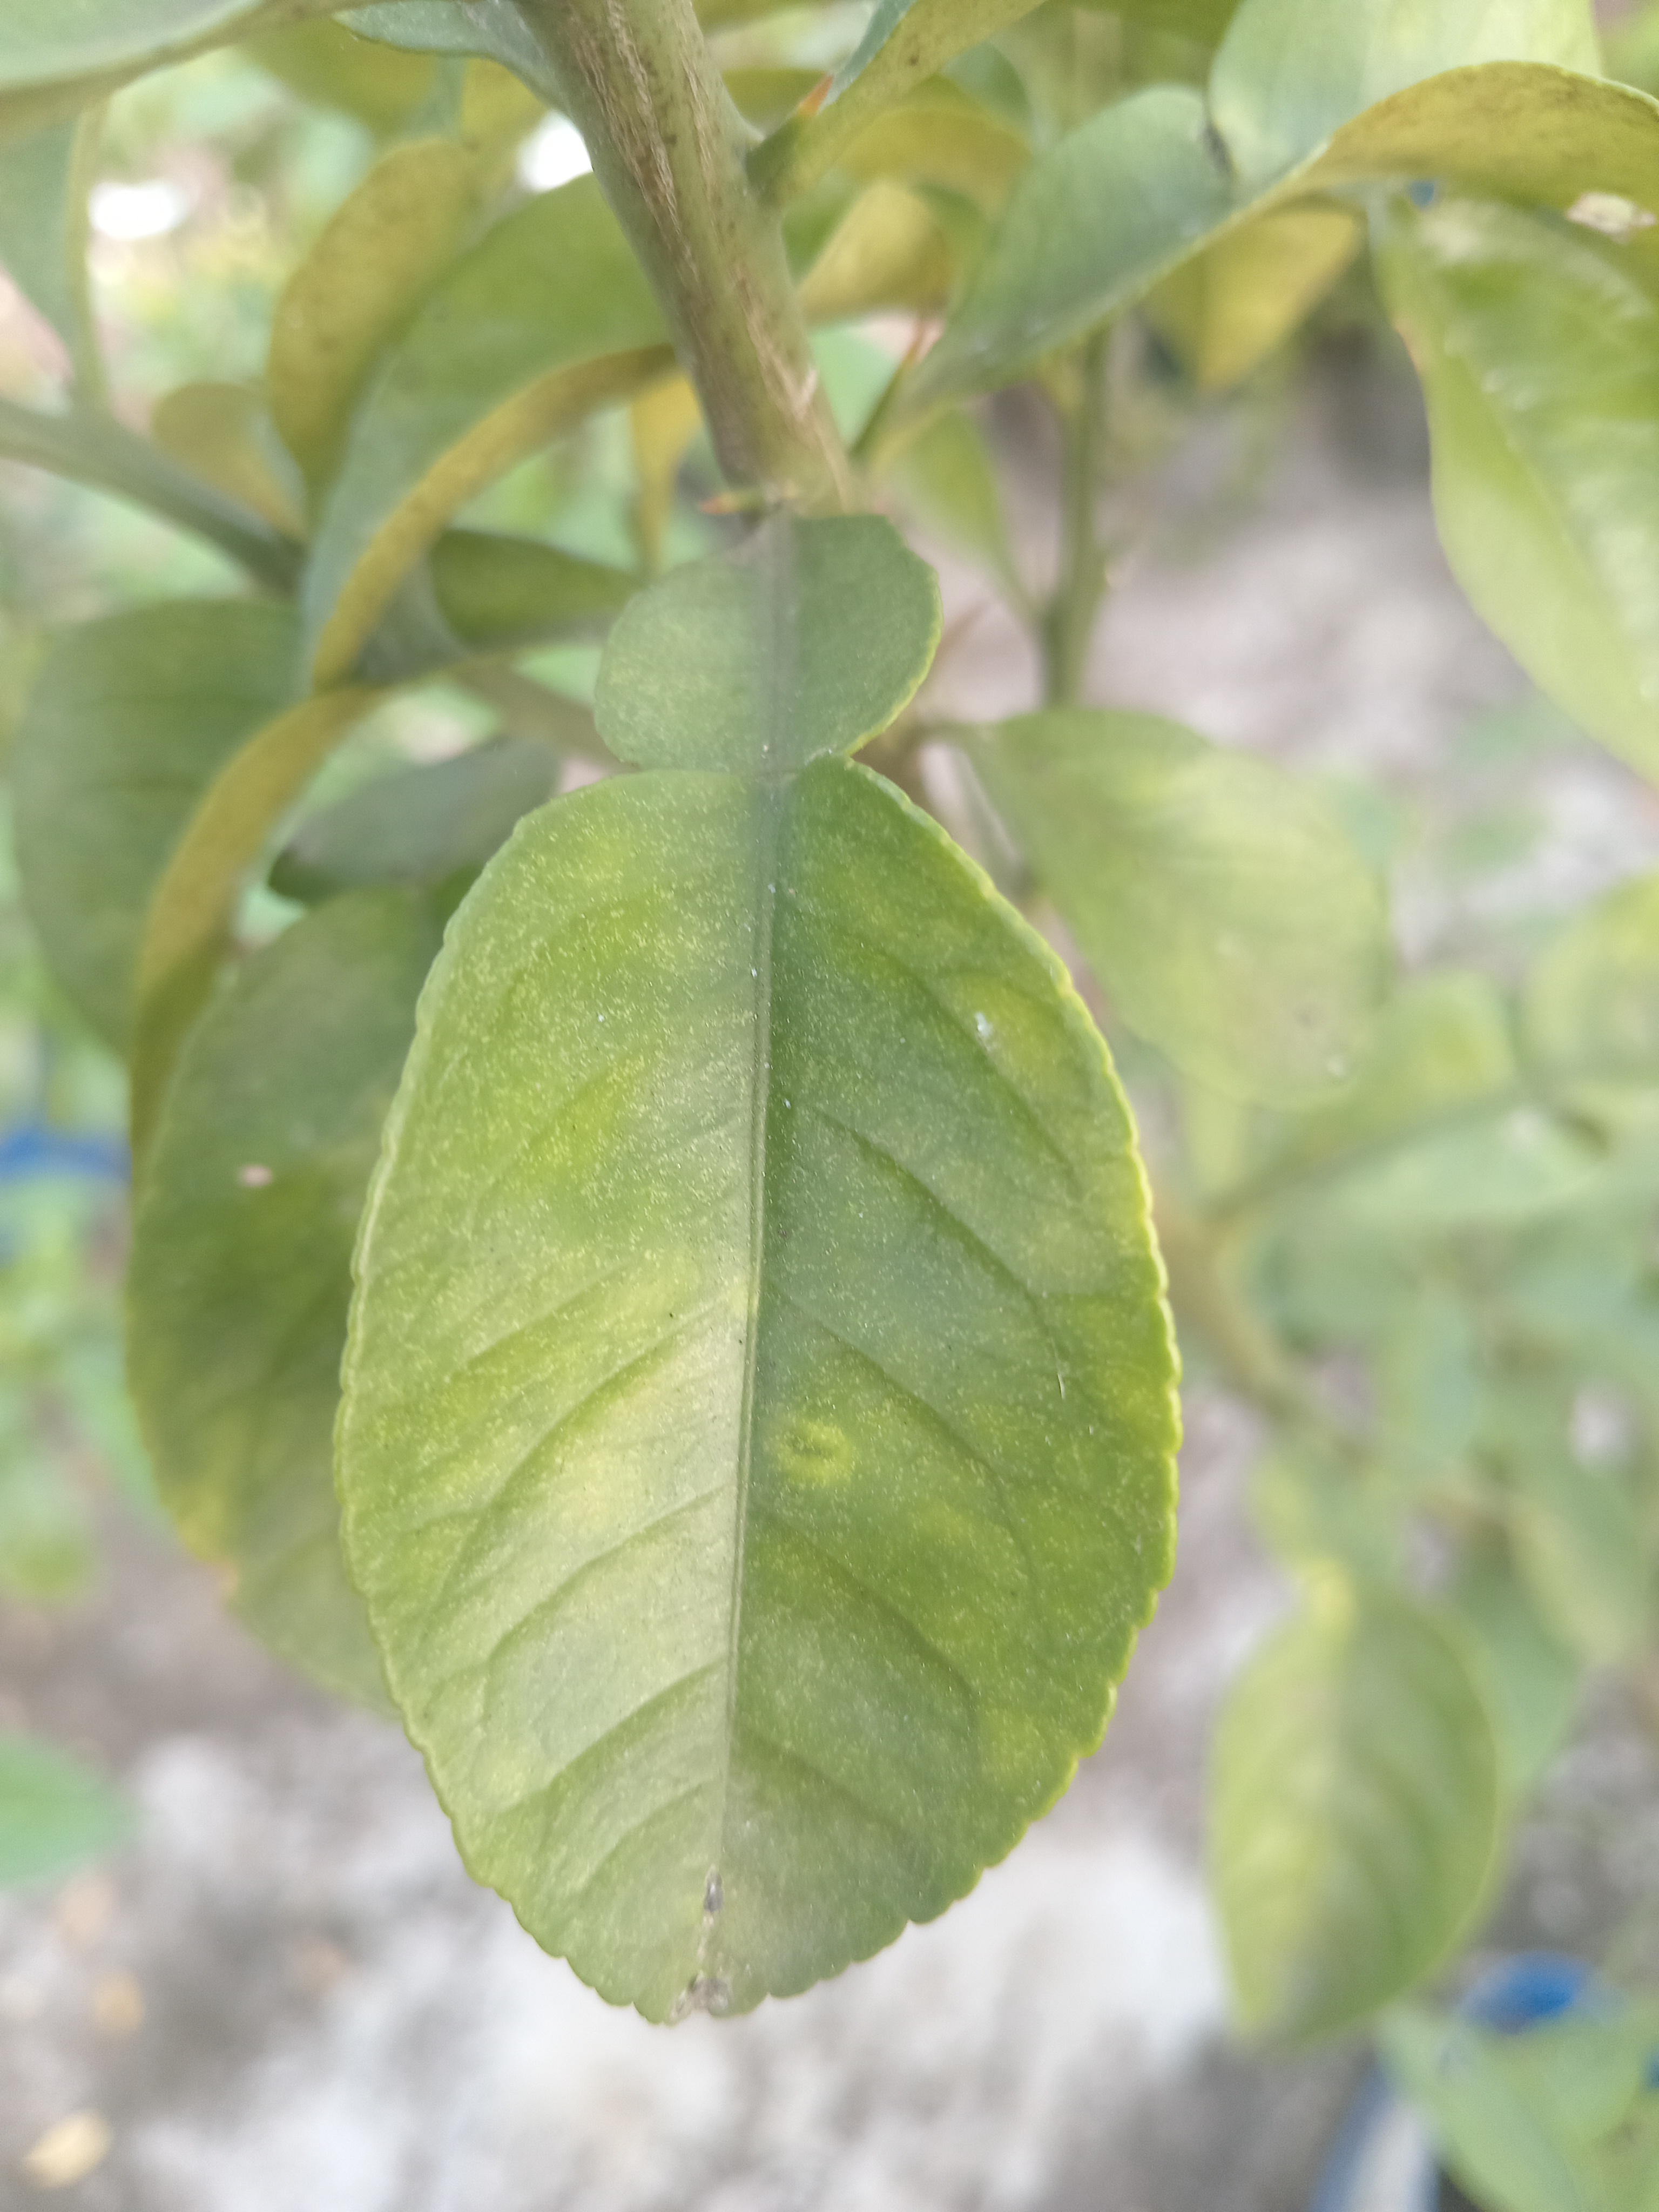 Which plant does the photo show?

lemon
